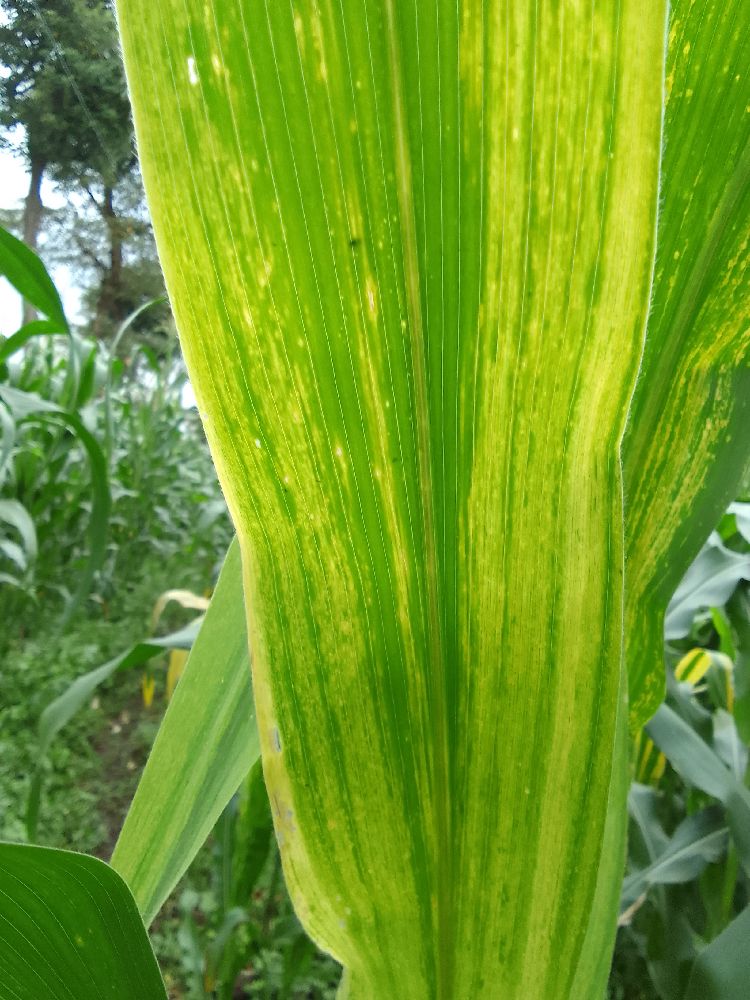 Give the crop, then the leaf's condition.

maize, healthy
